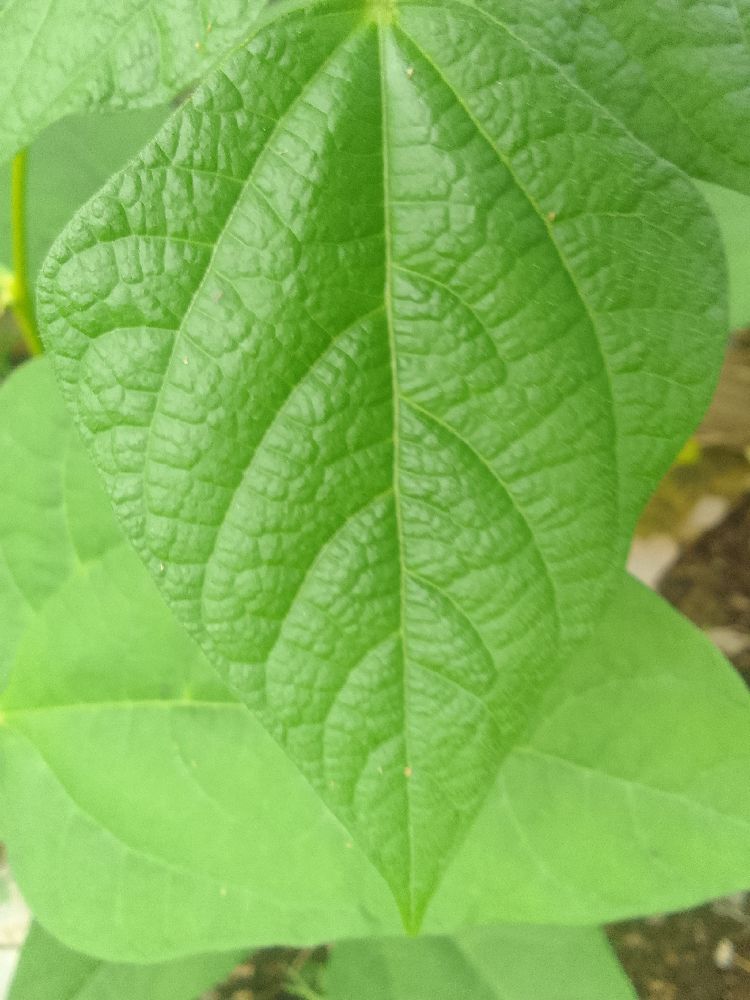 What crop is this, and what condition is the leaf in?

common bean, healthy
